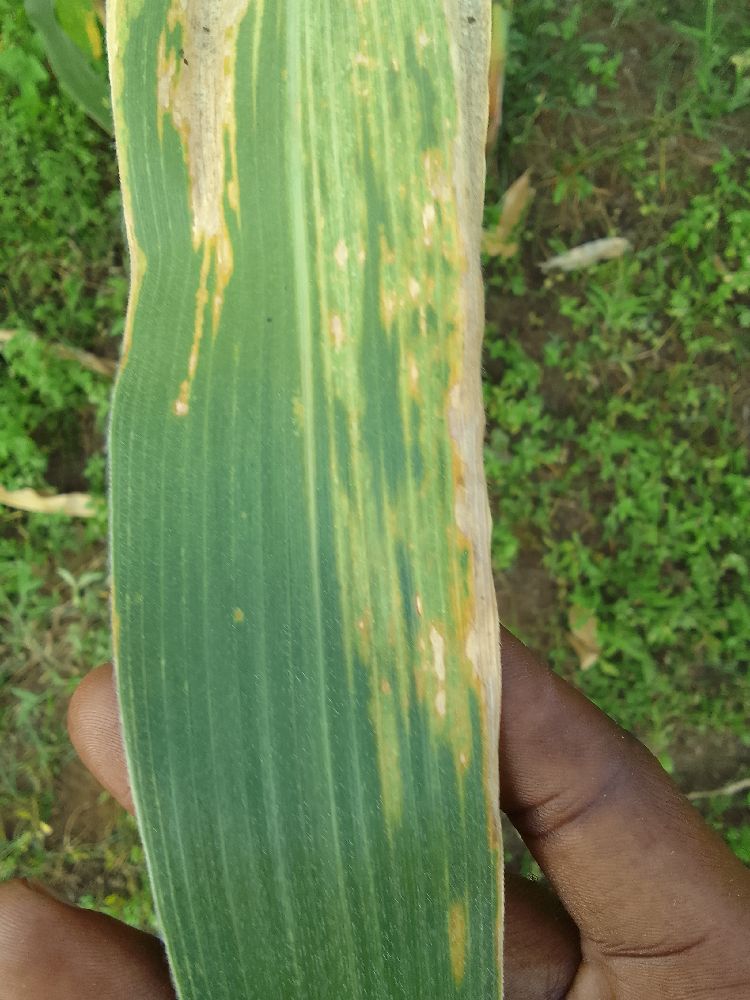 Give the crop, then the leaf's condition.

maize, maize lethal necrosis
